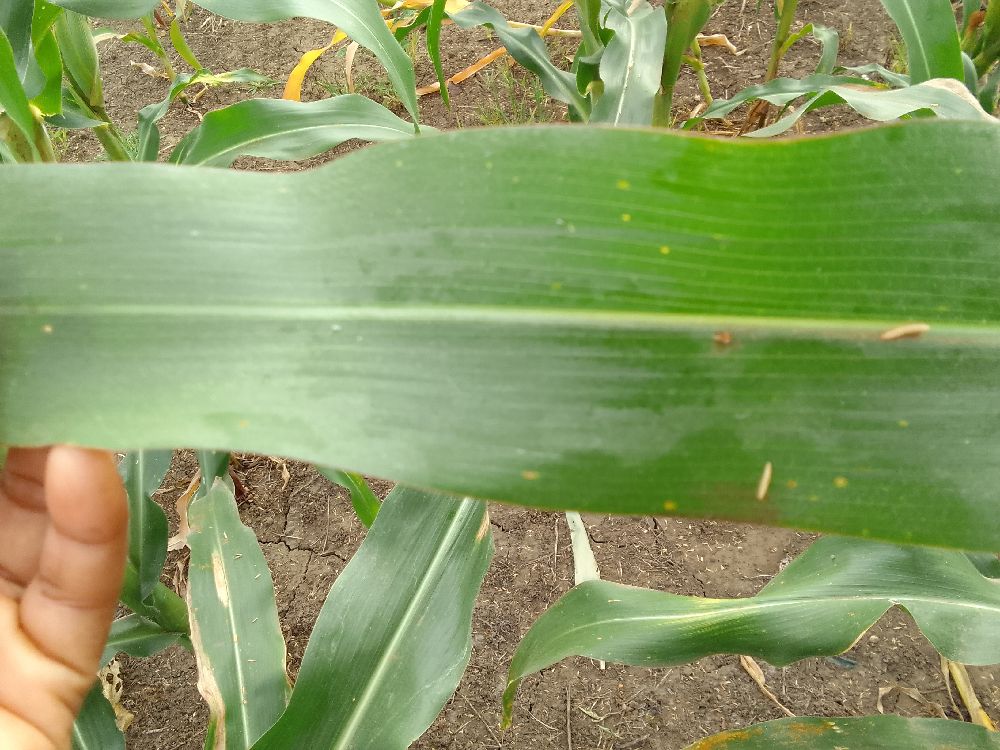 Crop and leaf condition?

maize, healthy
